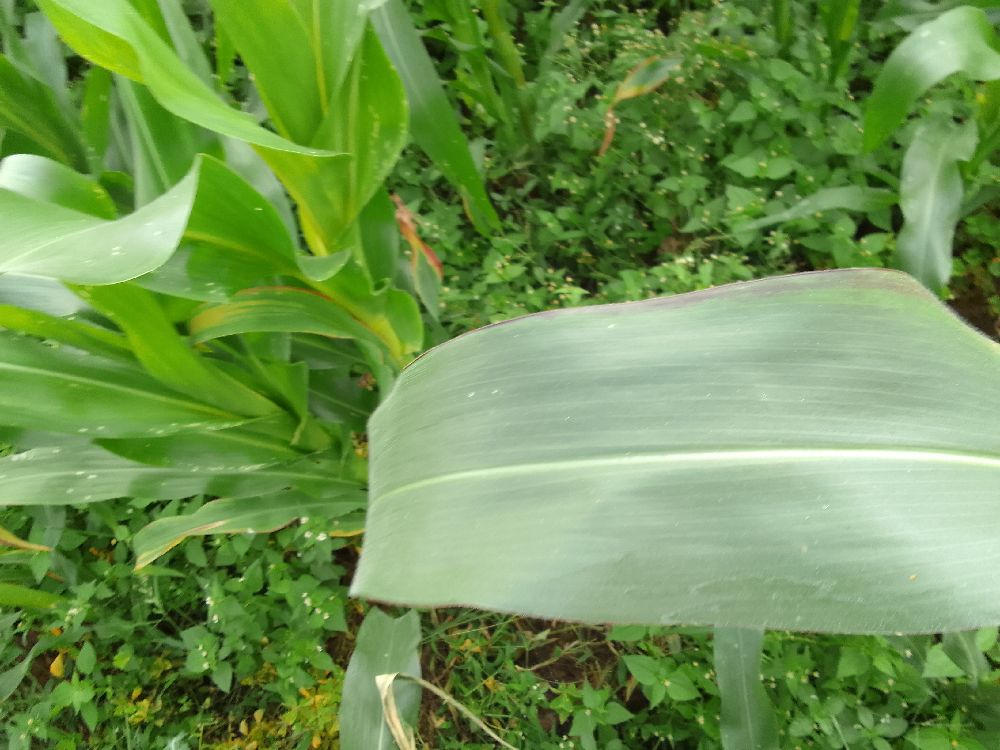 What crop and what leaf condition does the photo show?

maize, healthy
